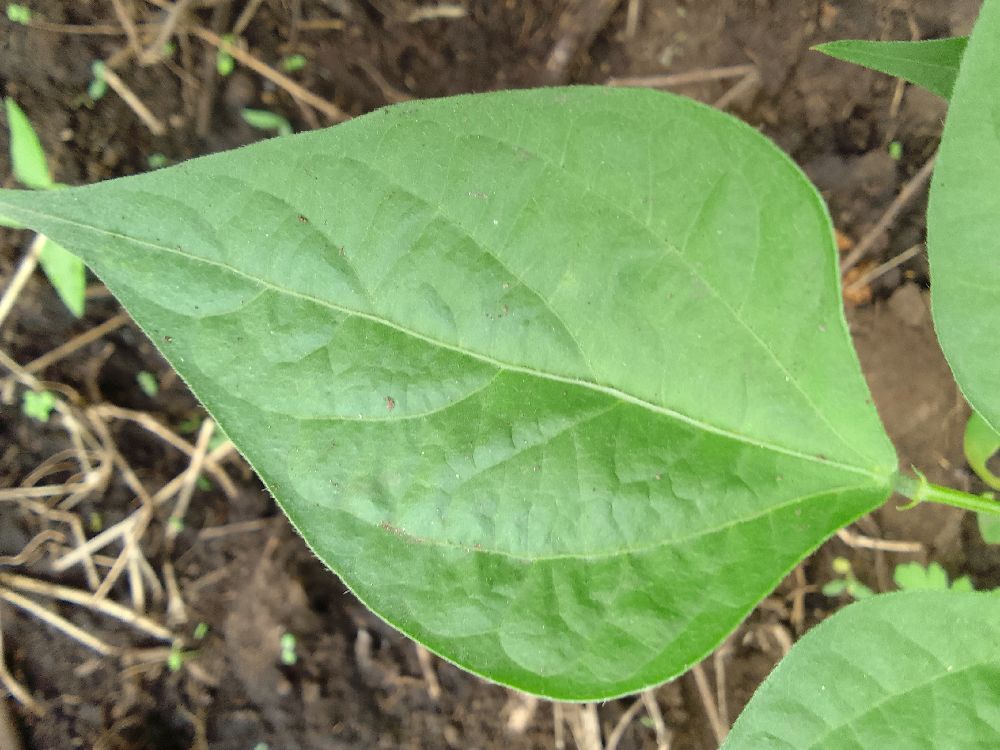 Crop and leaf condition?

common bean, healthy
